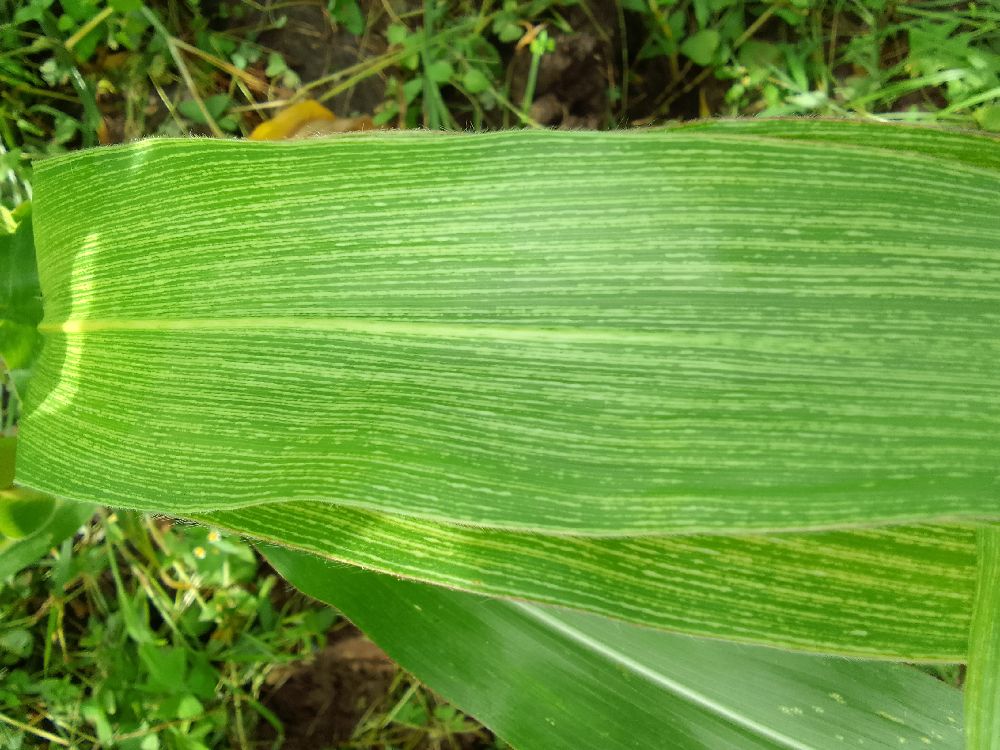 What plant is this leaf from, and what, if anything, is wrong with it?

maize, maize lethal necrosis
